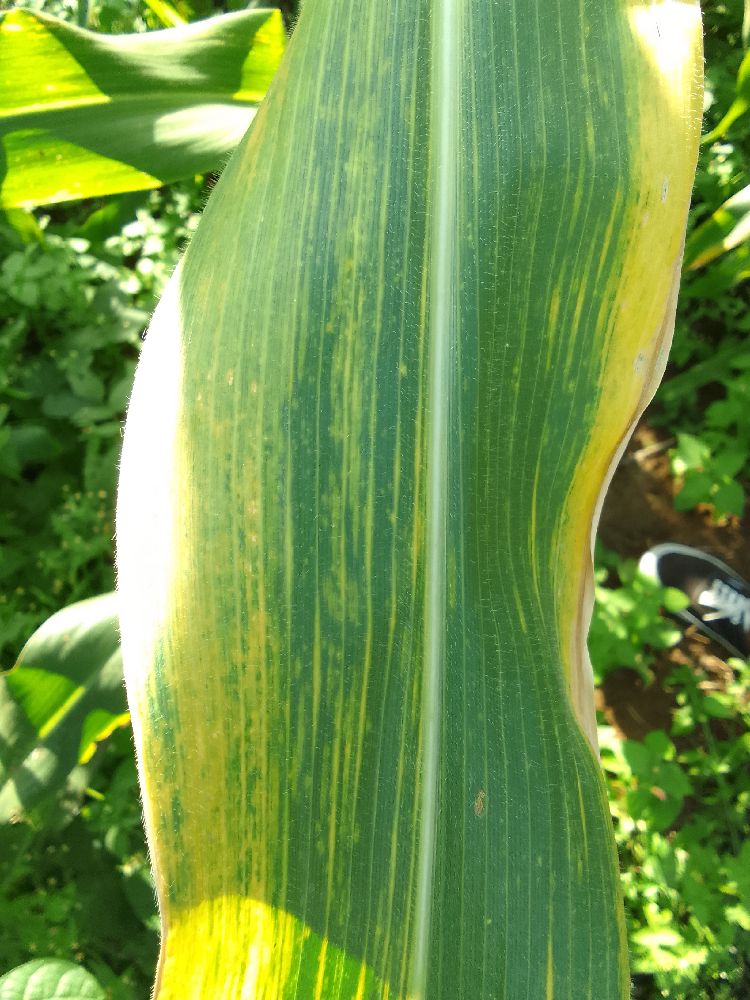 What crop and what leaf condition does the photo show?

maize, maize lethal necrosis
